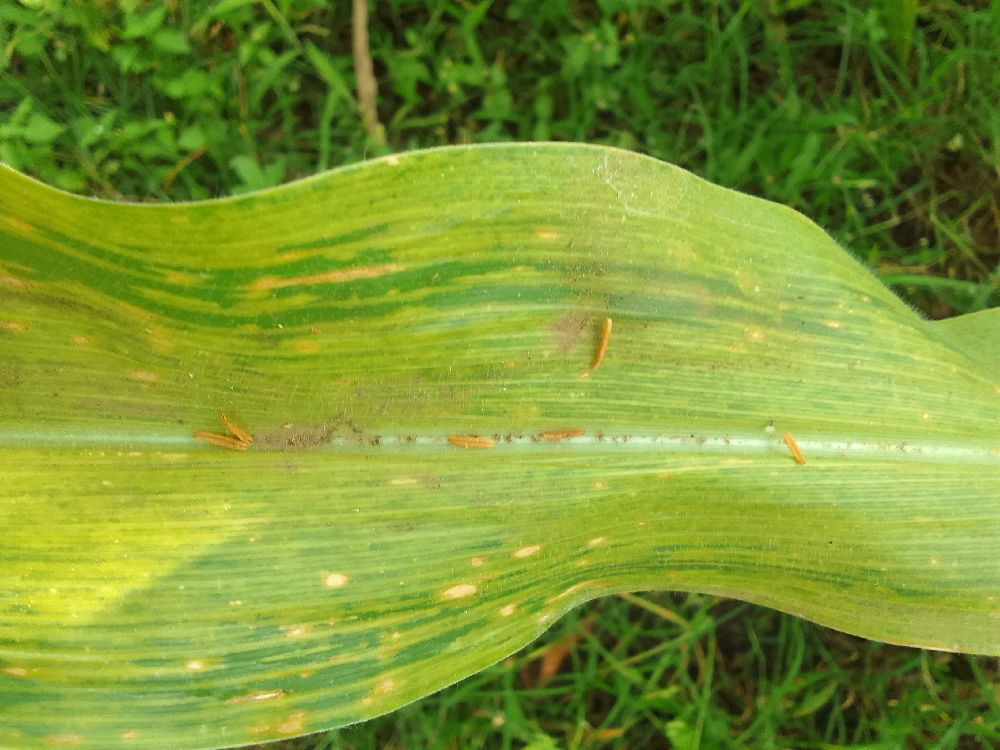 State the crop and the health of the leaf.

maize, maize lethal necrosis
